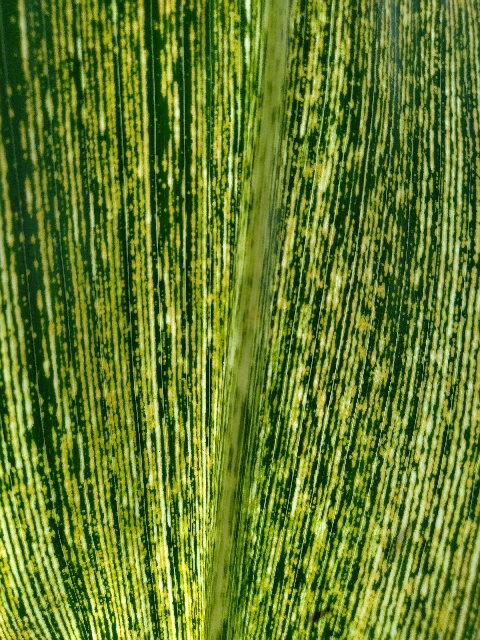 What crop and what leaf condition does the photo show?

maize, maize streak virus
